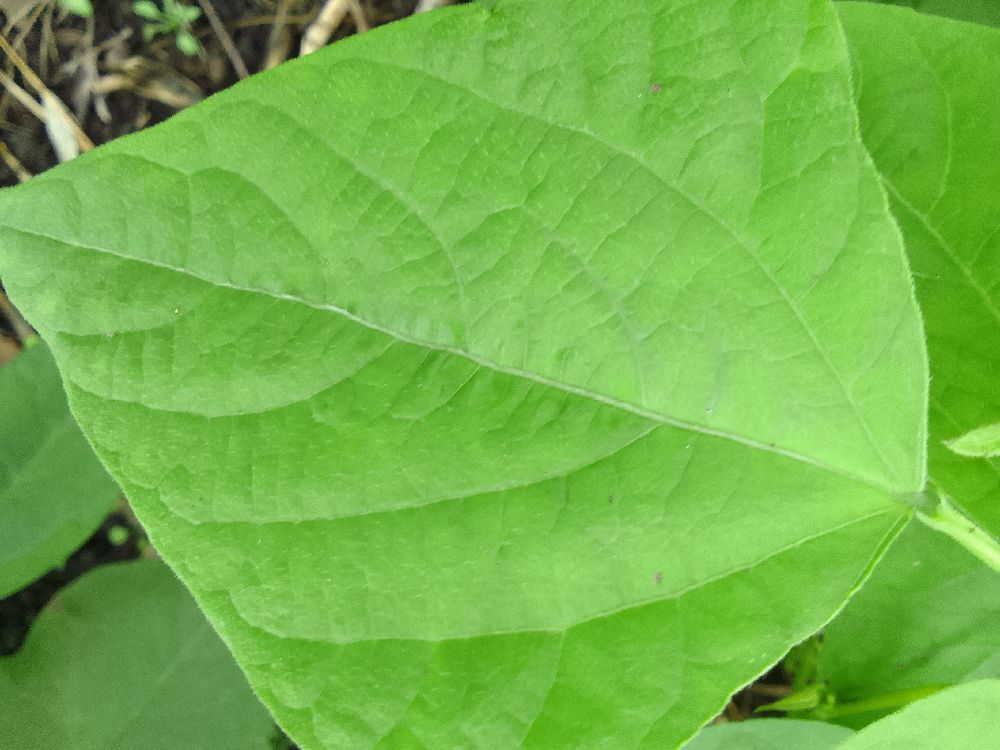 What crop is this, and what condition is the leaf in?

common bean, healthy
